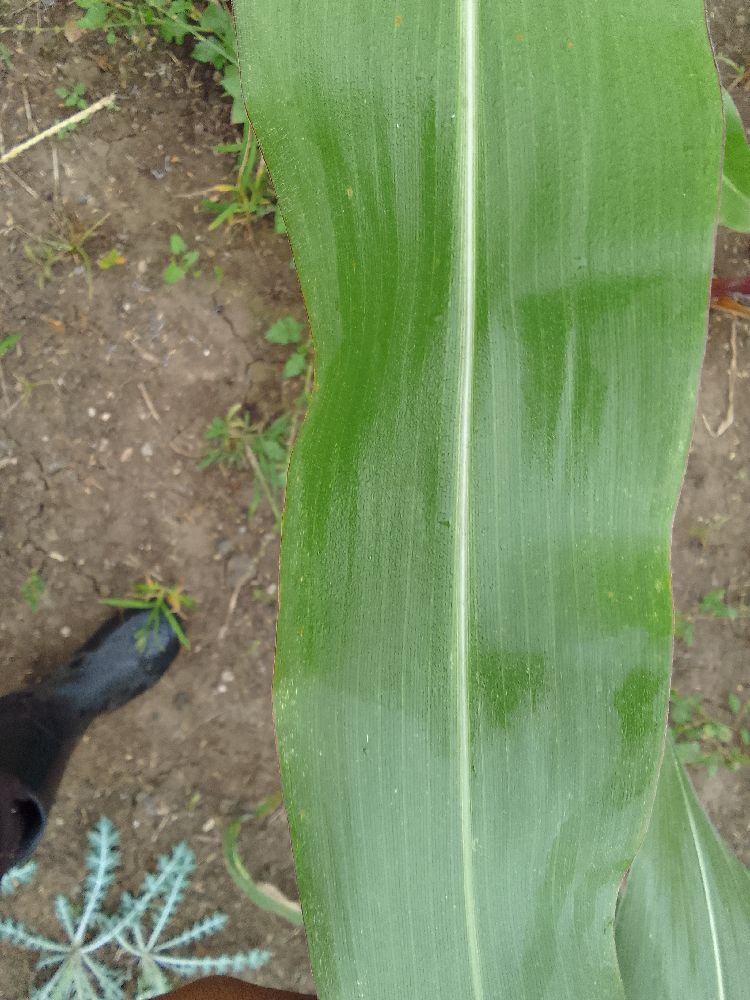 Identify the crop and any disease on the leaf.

maize, healthy
